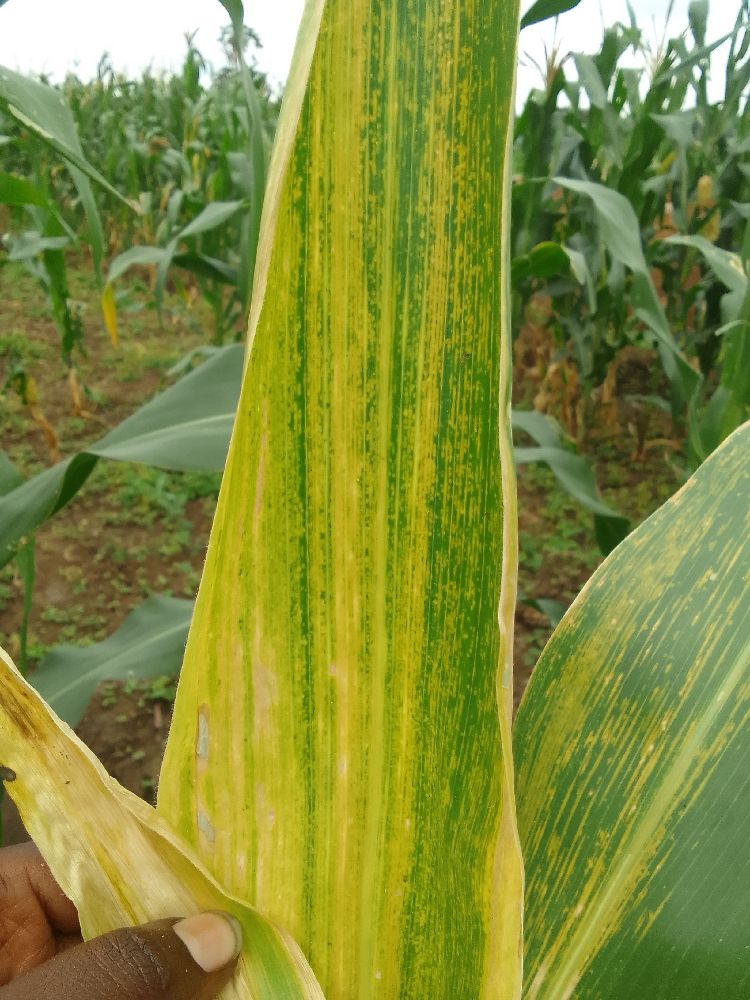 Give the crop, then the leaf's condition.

maize, maize lethal necrosis
